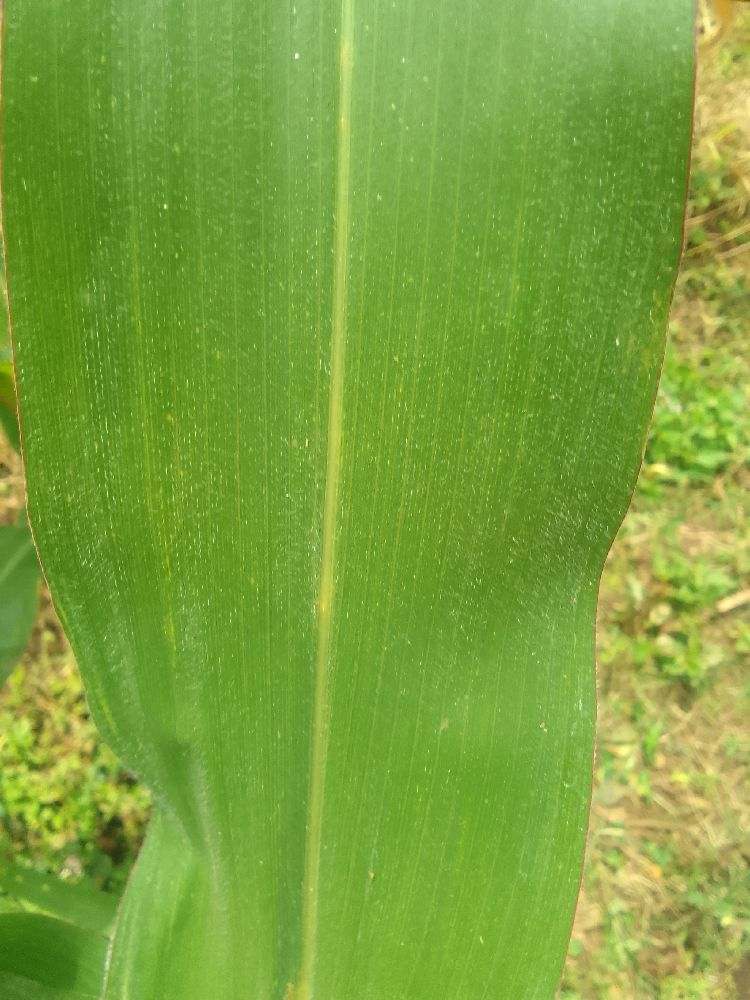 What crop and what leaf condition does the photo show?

maize, healthy
